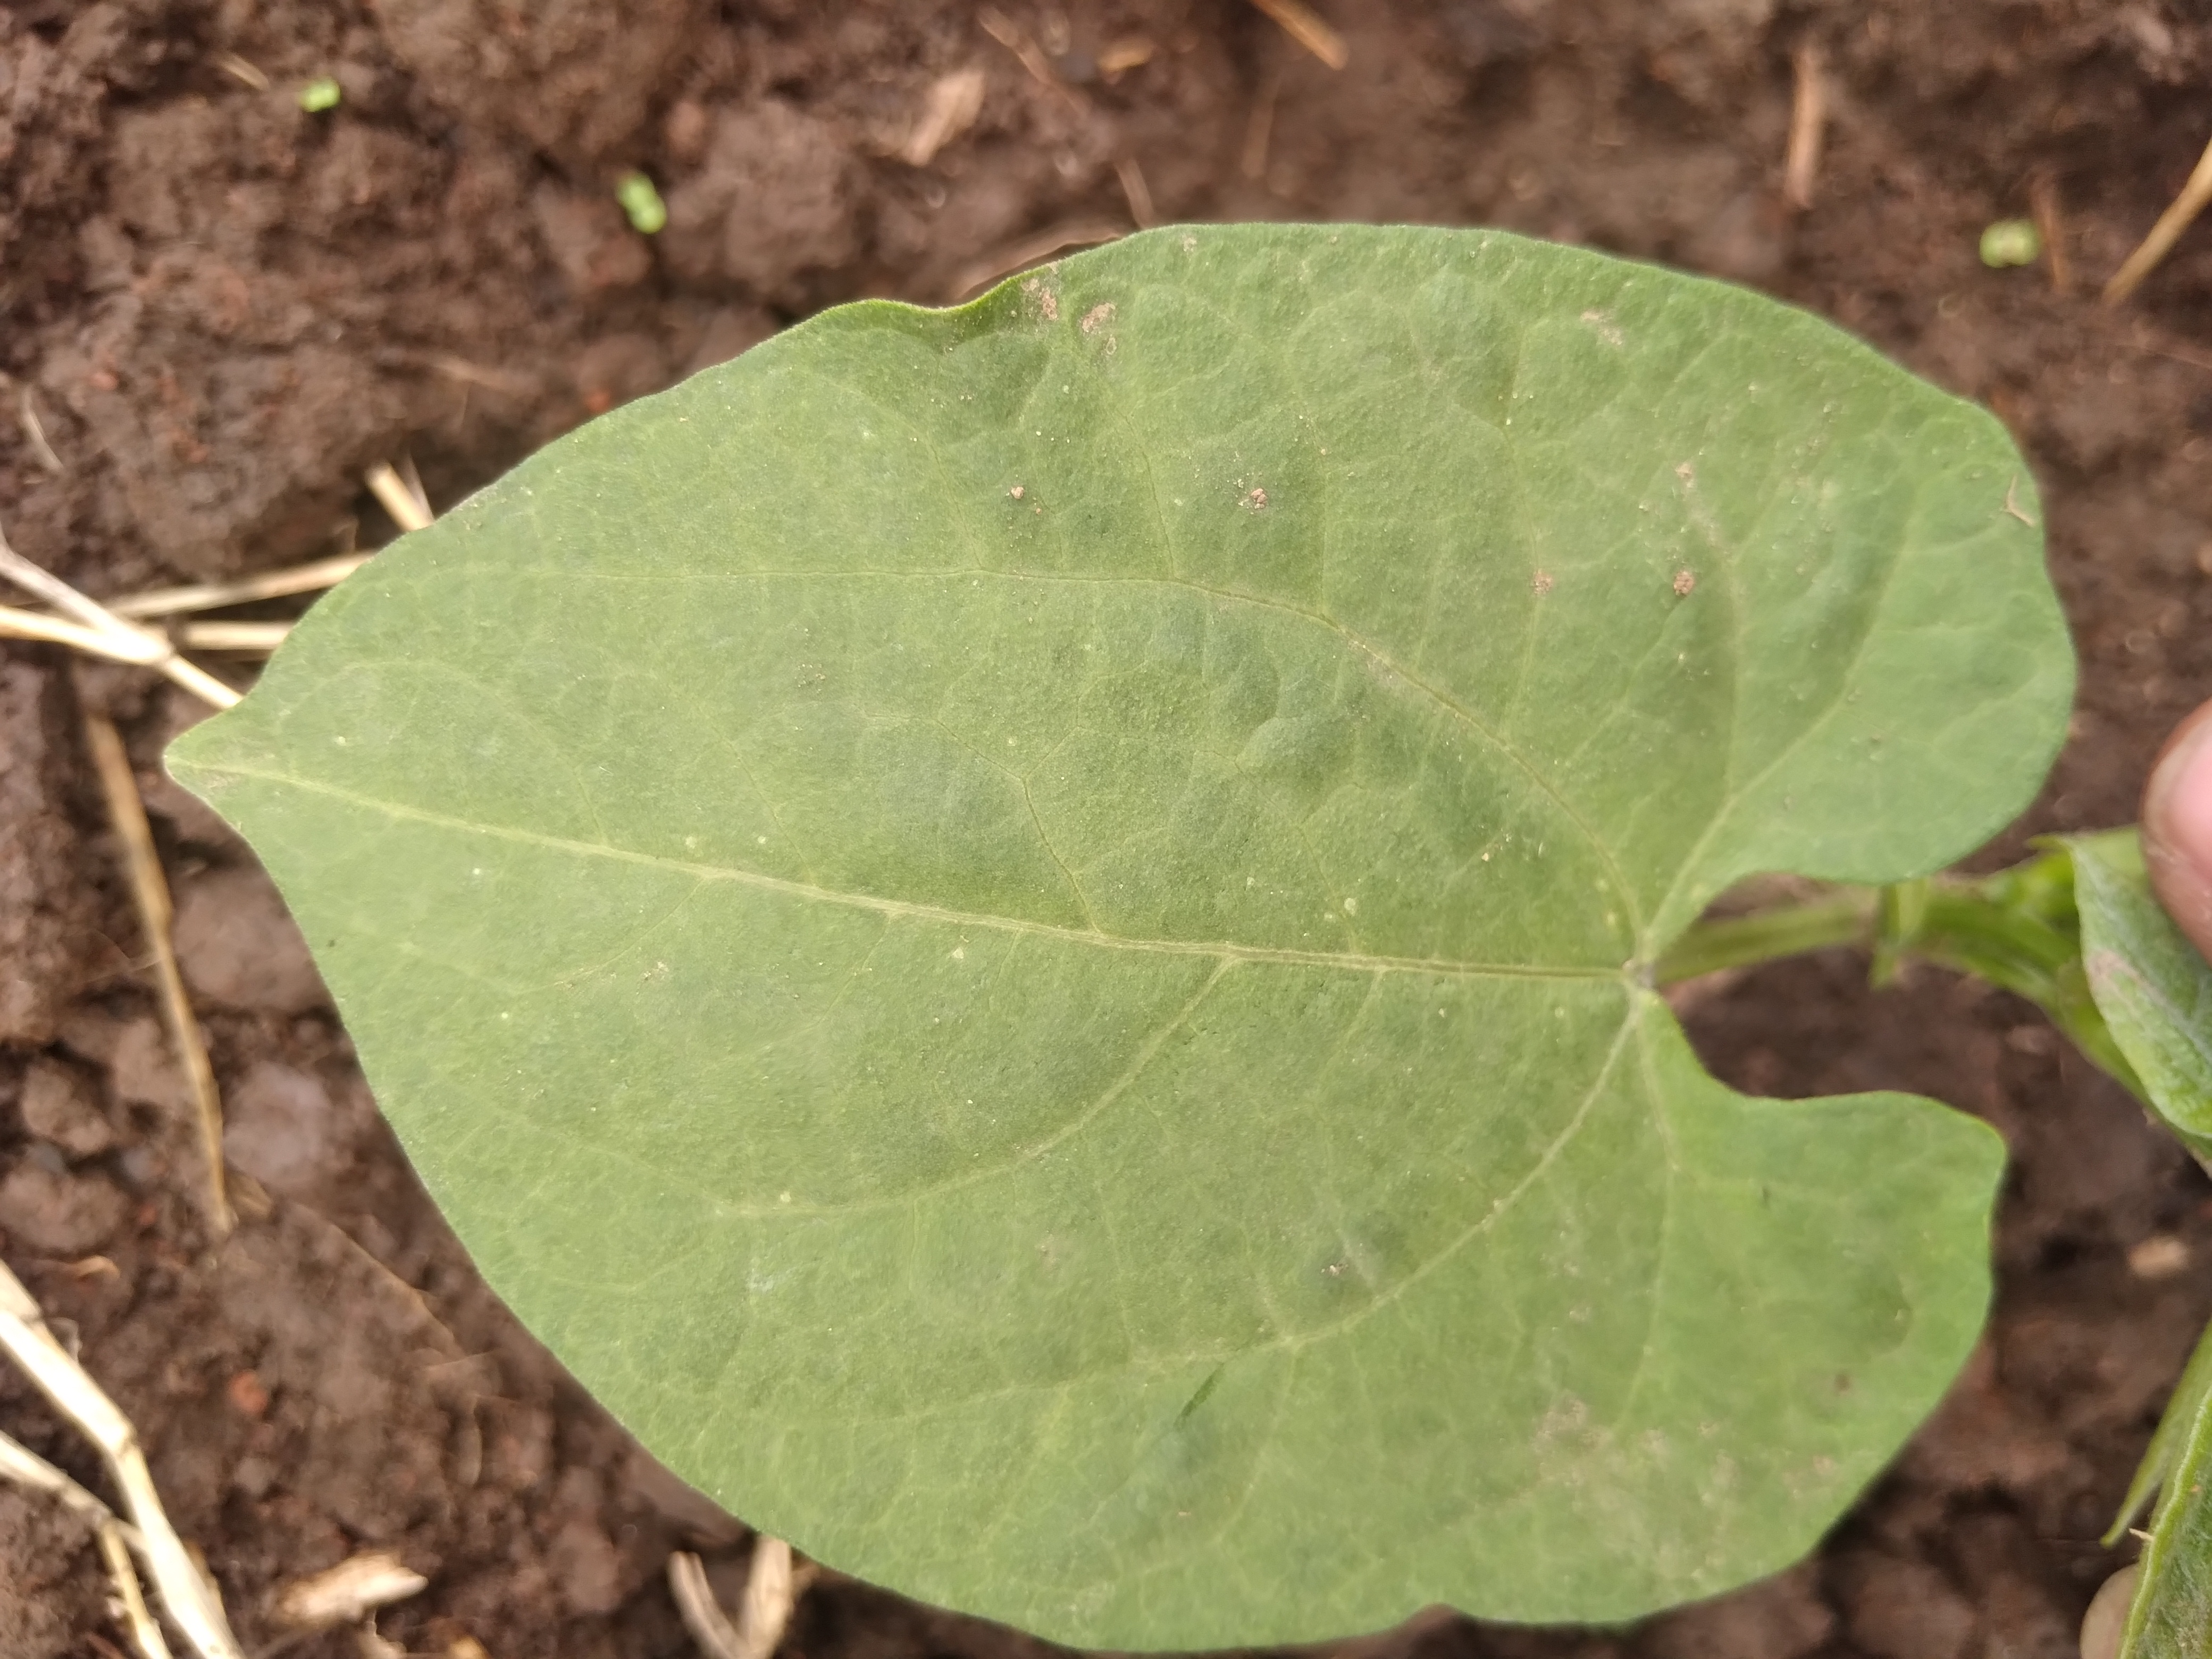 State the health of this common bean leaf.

healthy
